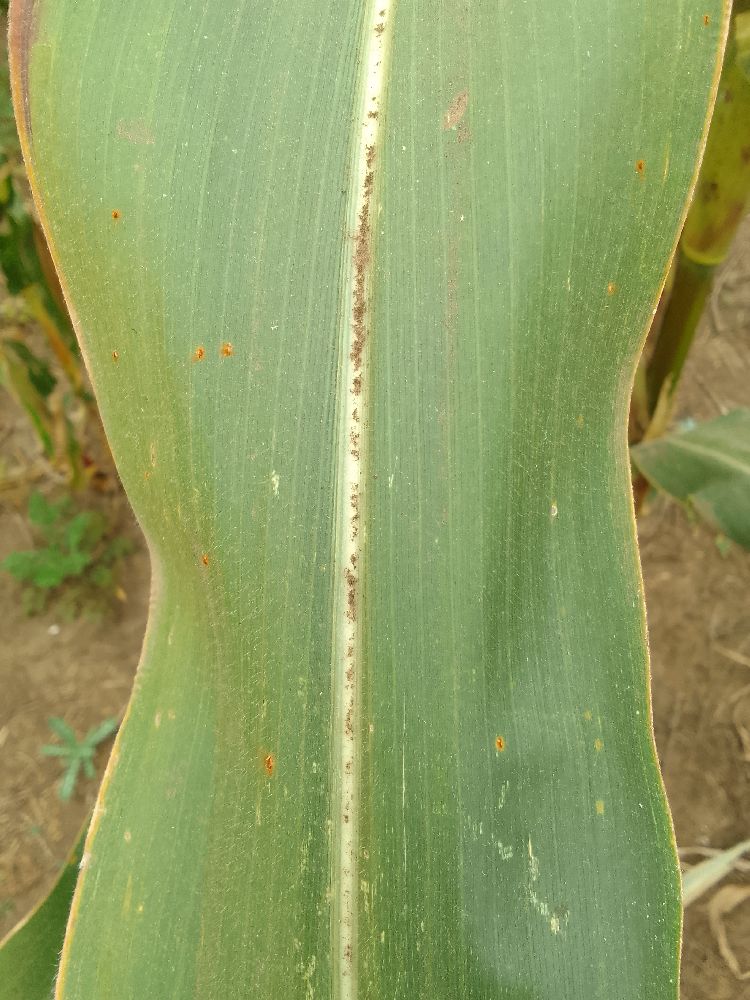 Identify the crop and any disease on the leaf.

maize, healthy
